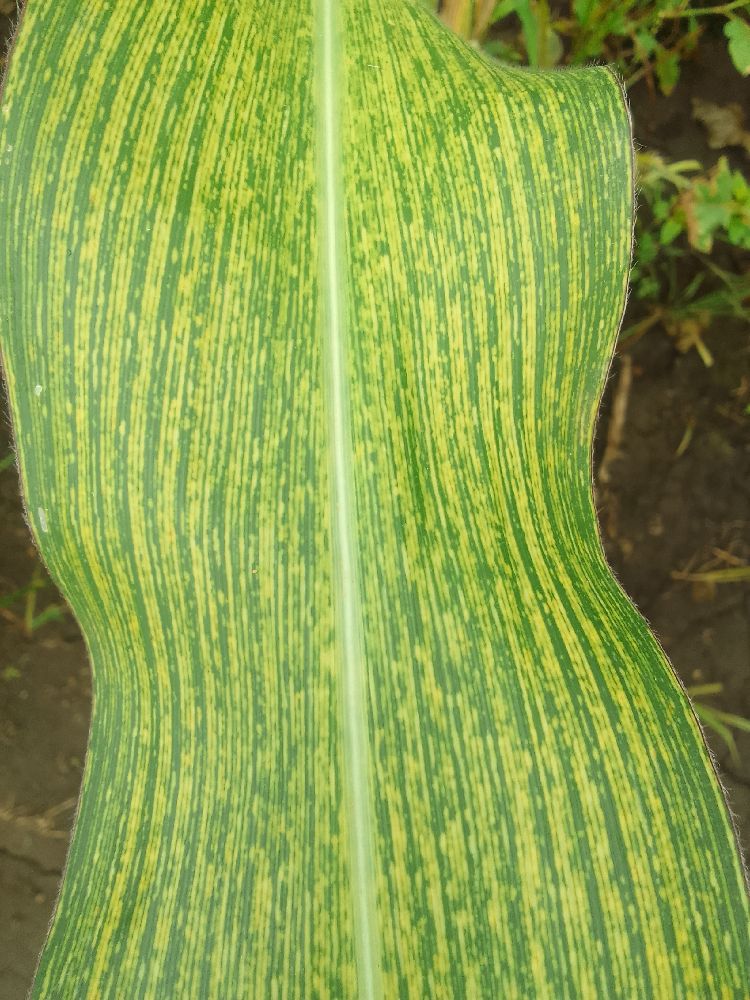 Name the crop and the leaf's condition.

maize, maize streak virus
